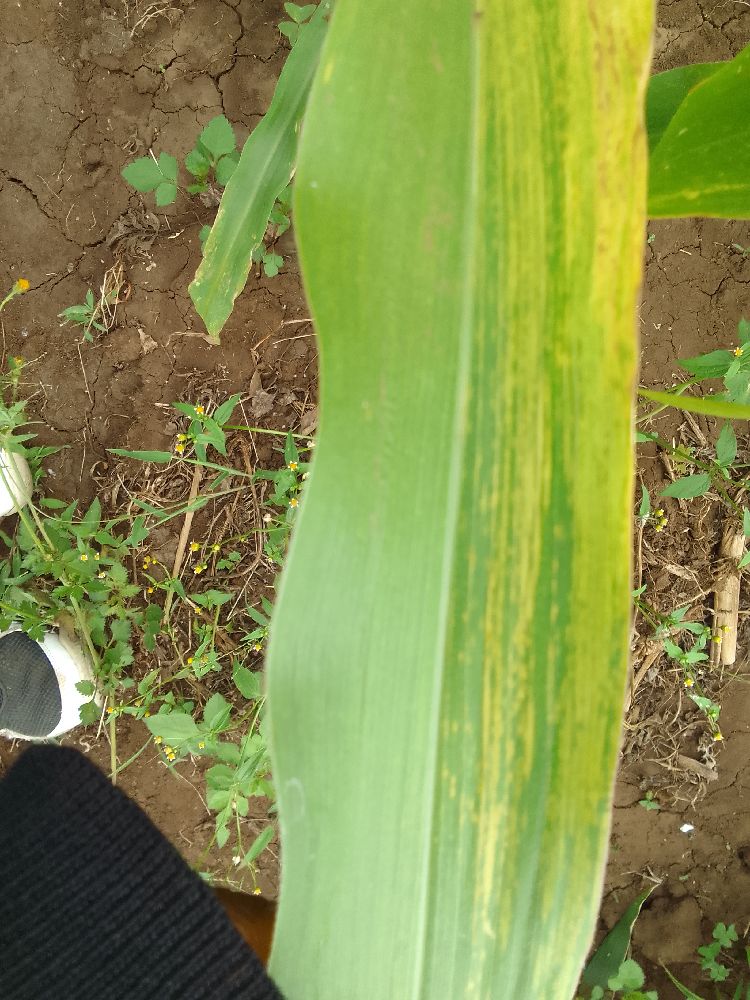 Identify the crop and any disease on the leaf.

maize, maize lethal necrosis
